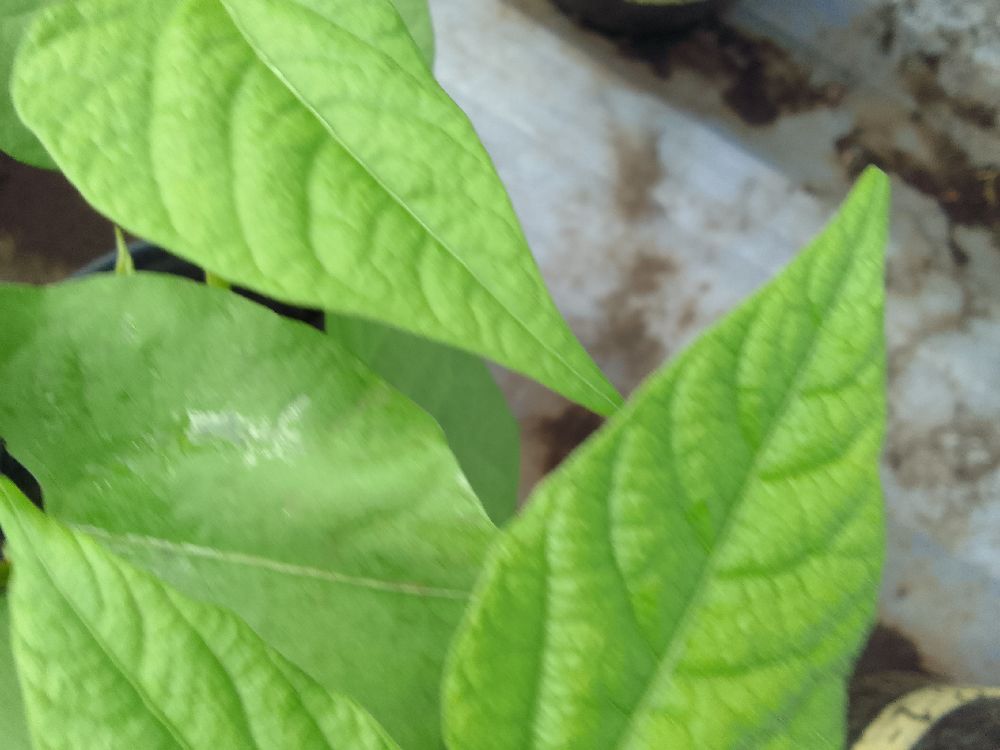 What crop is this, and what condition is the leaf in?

common bean, healthy
